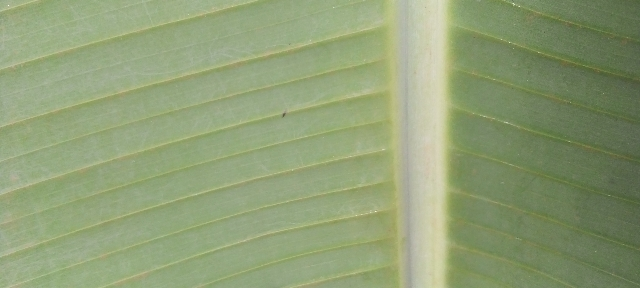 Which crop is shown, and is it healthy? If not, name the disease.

banana, healthy
